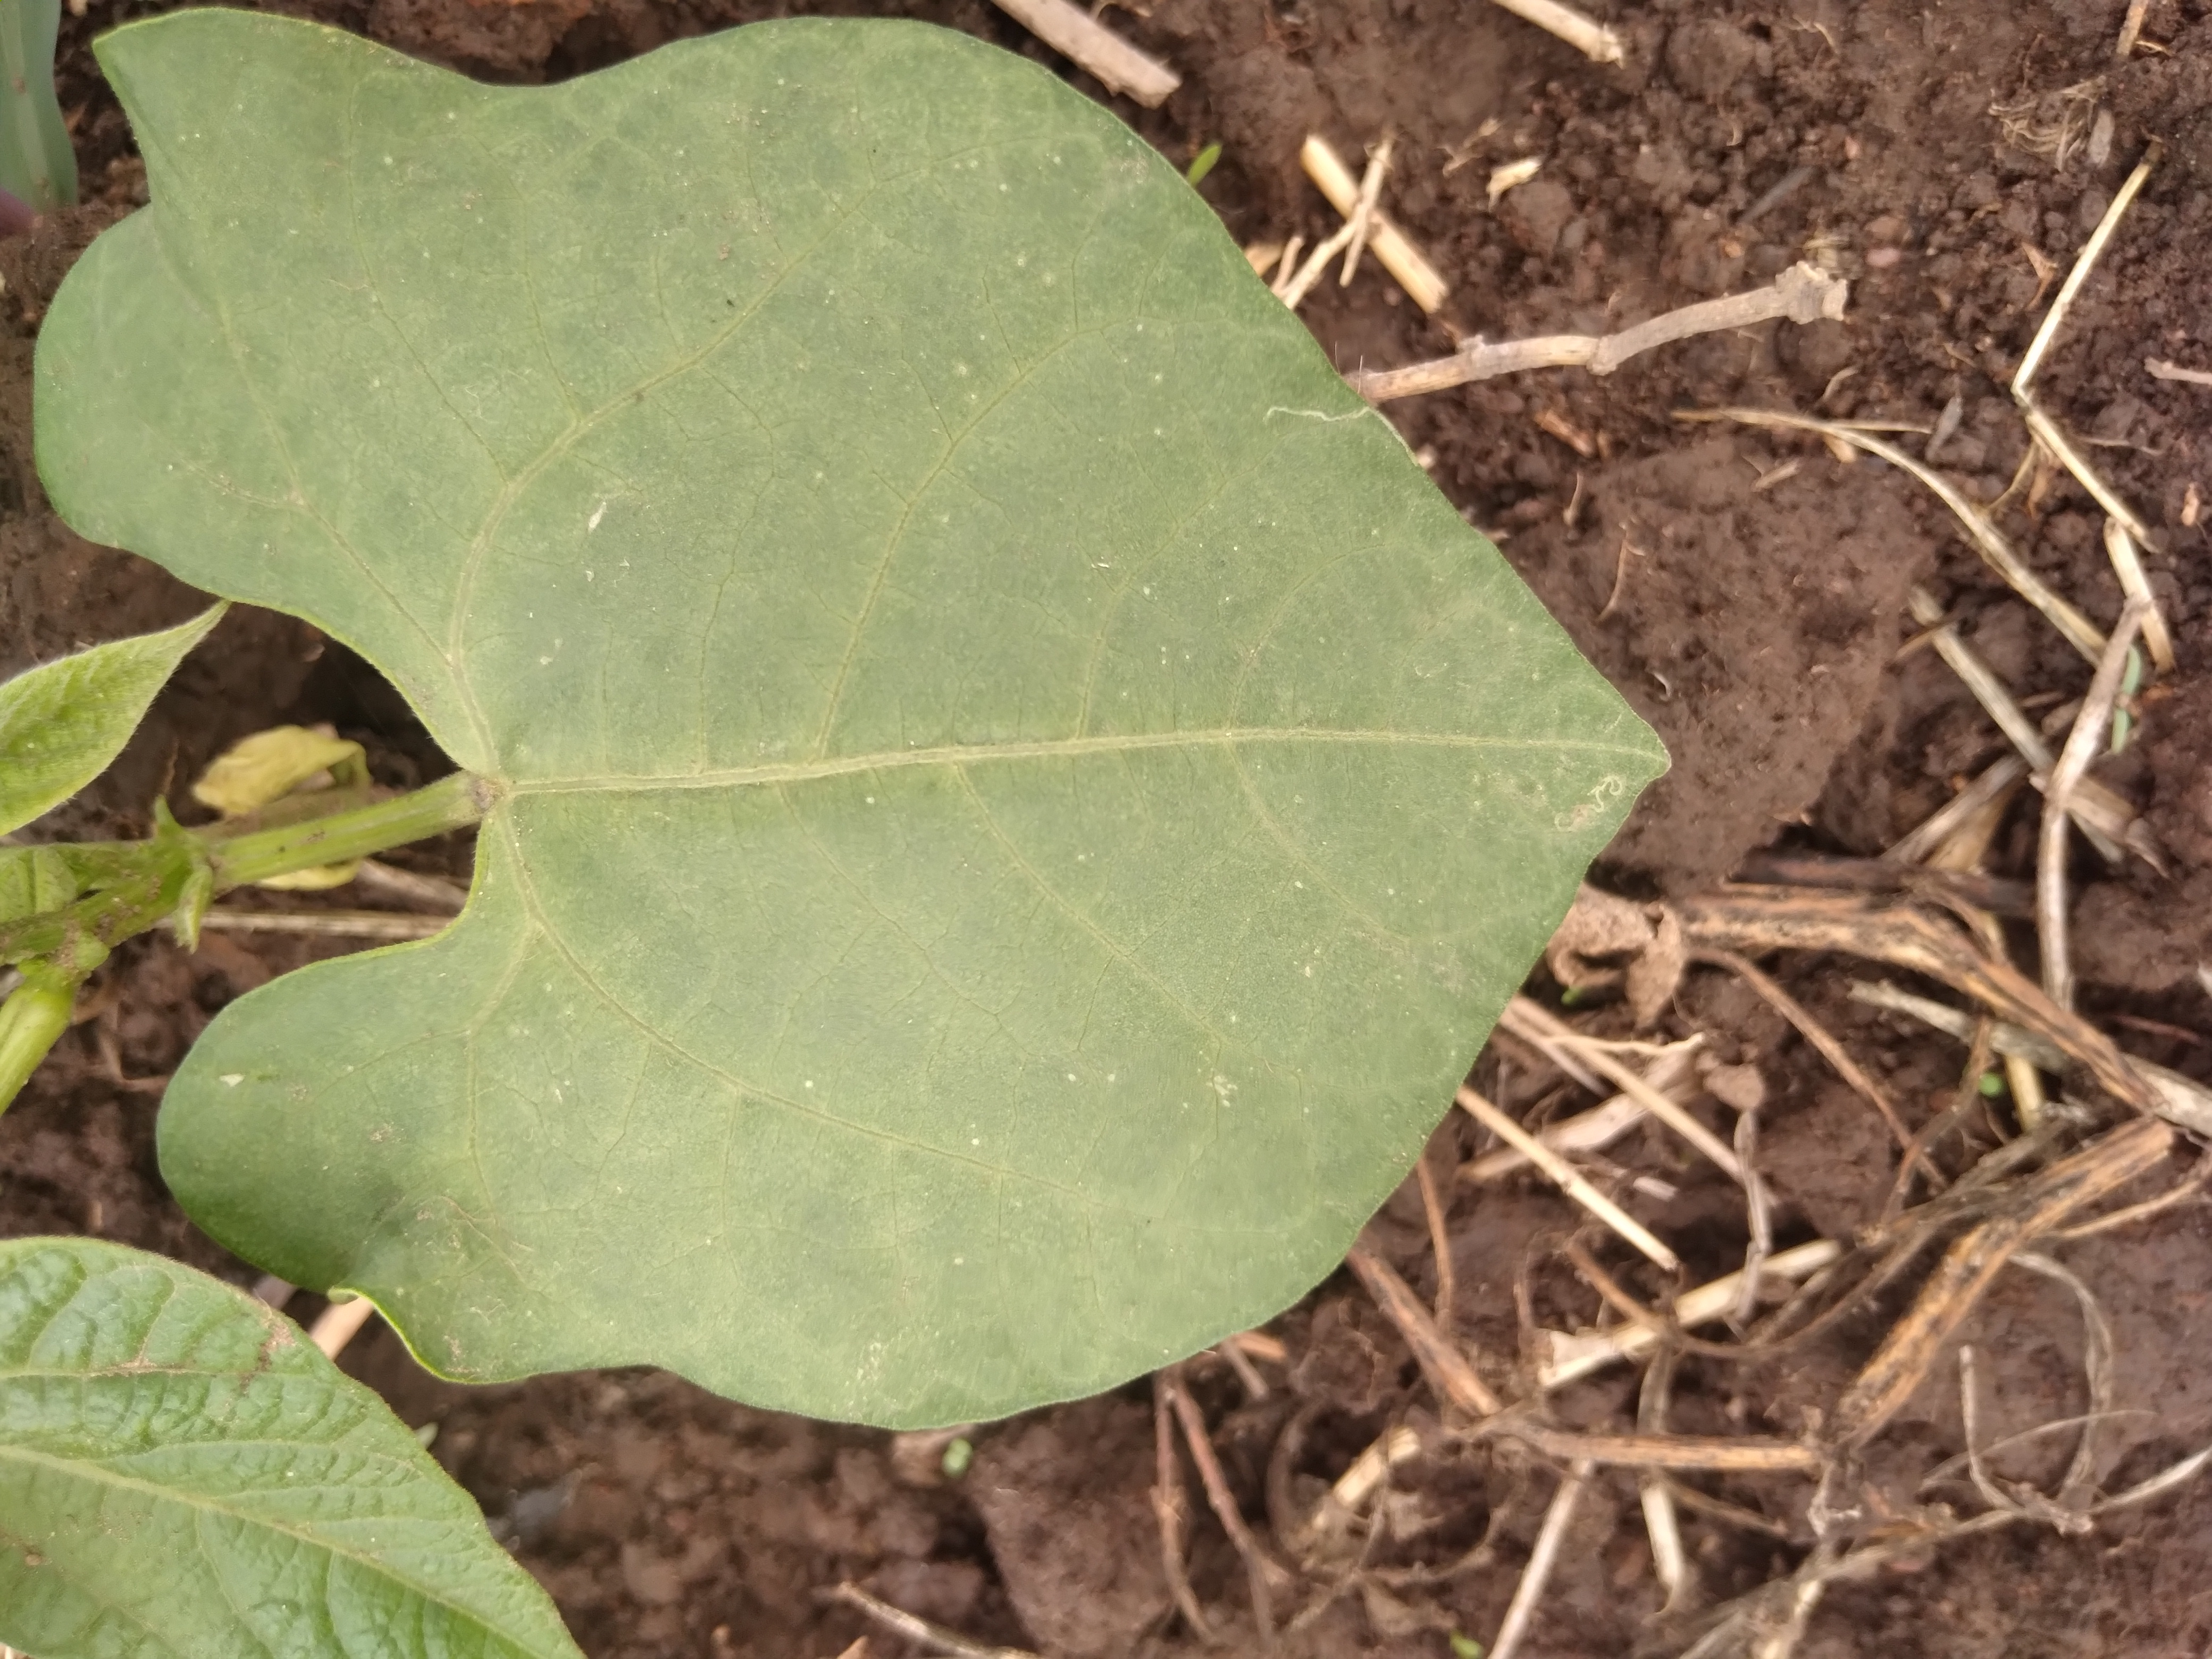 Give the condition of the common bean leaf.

healthy
